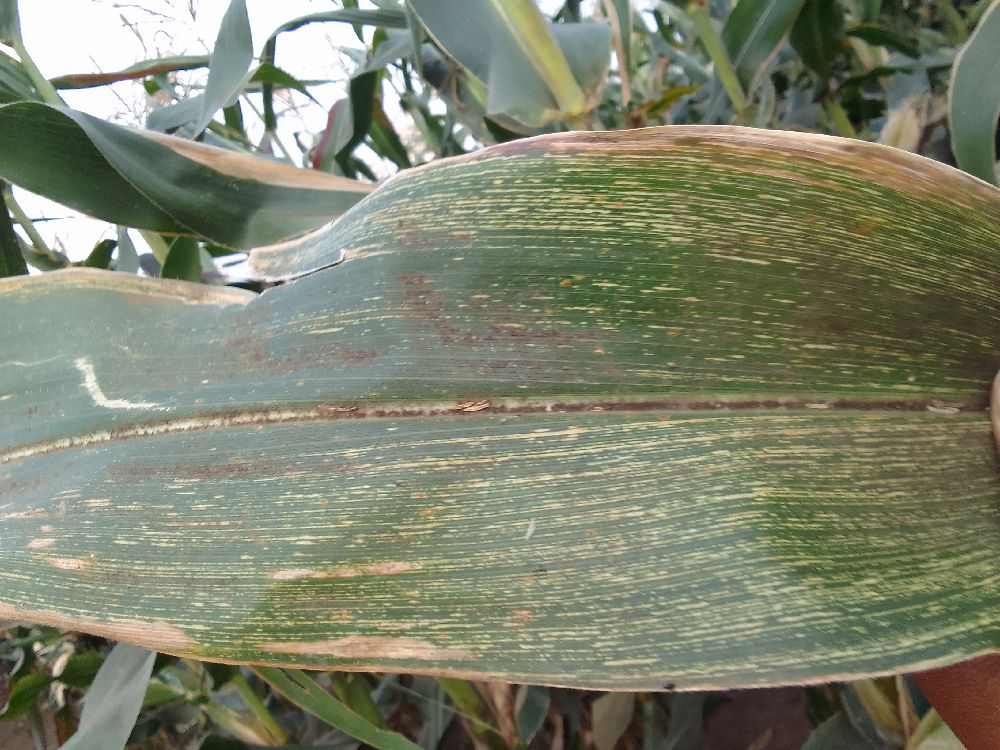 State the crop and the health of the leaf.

maize, maize streak virus
